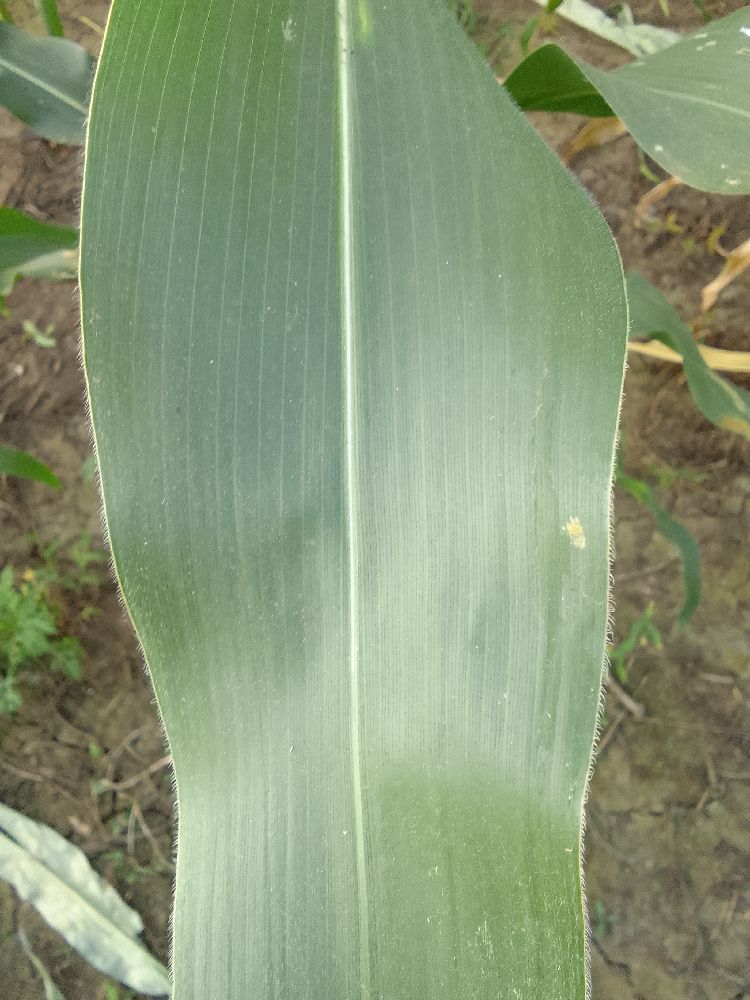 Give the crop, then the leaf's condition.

maize, healthy
